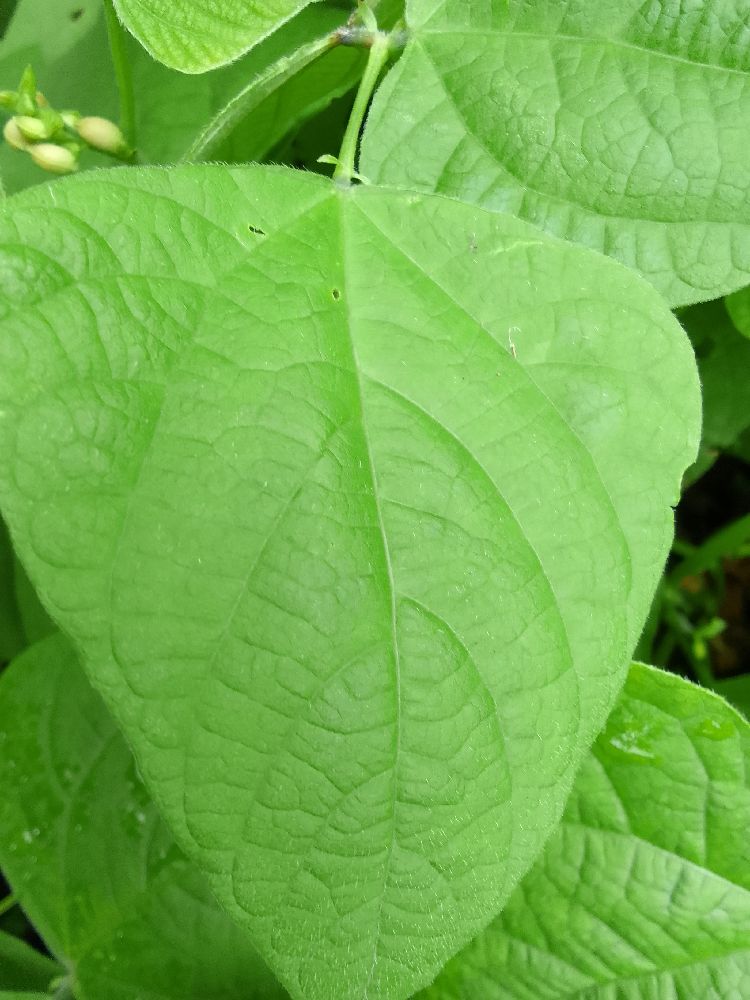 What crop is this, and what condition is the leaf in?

common bean, healthy
